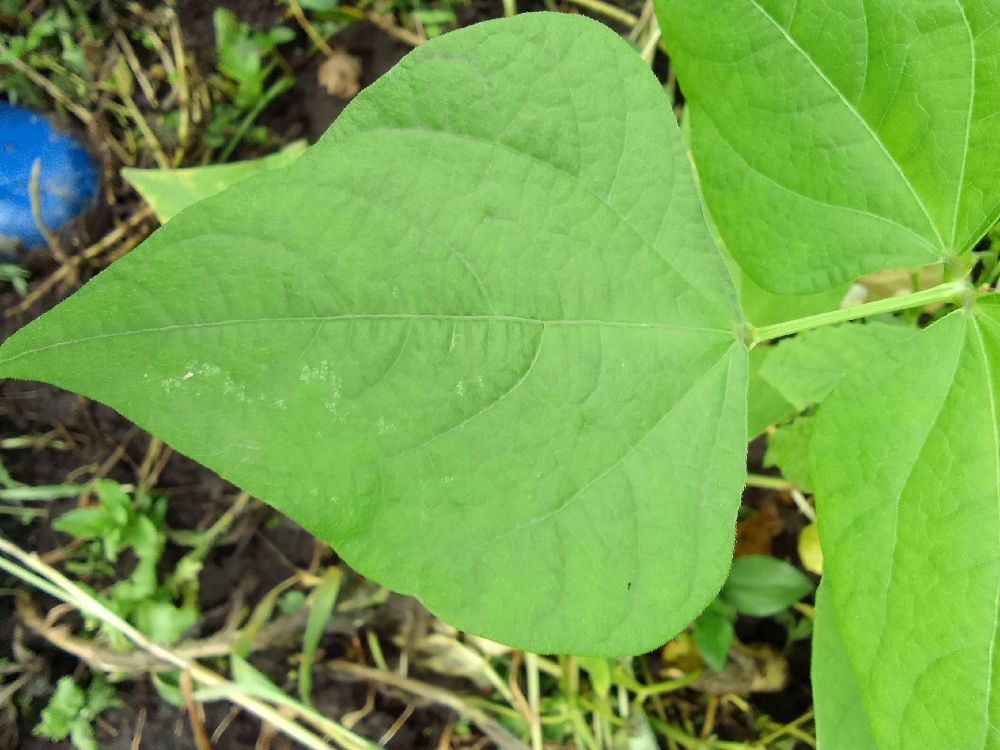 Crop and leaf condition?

common bean, healthy
